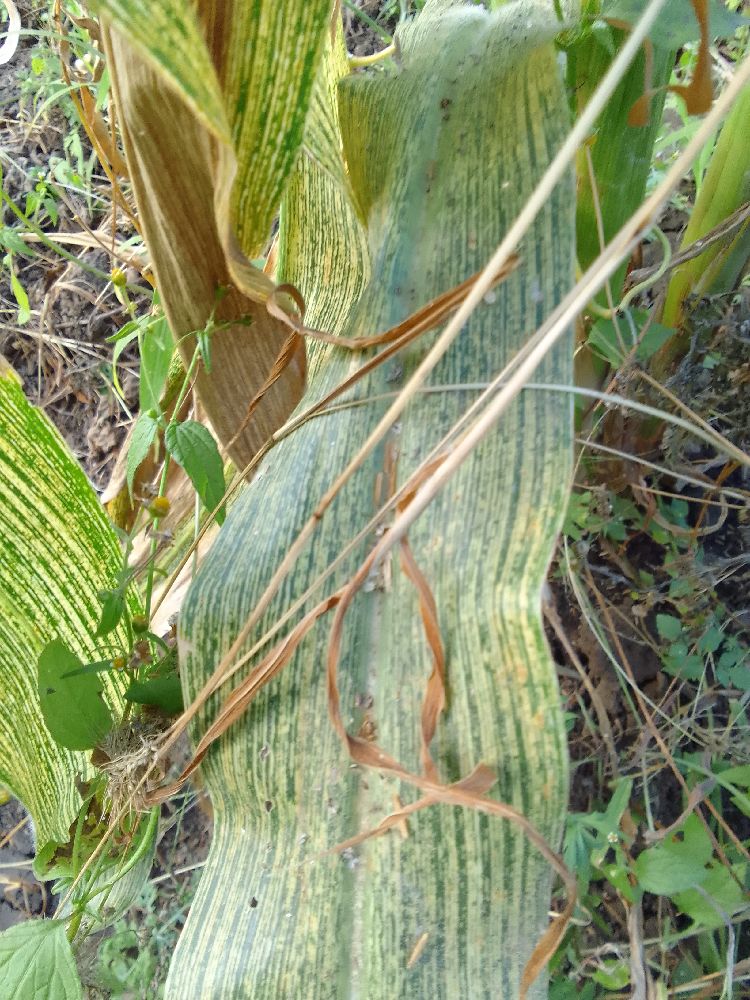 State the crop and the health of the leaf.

maize, maize streak virus
